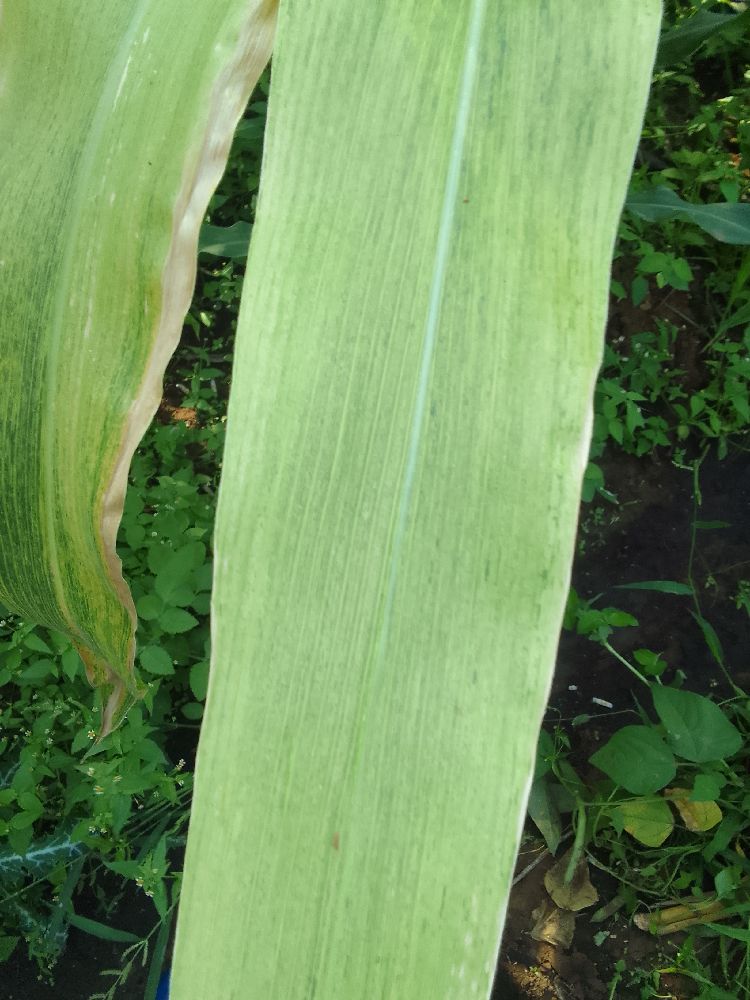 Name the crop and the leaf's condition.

maize, maize lethal necrosis
